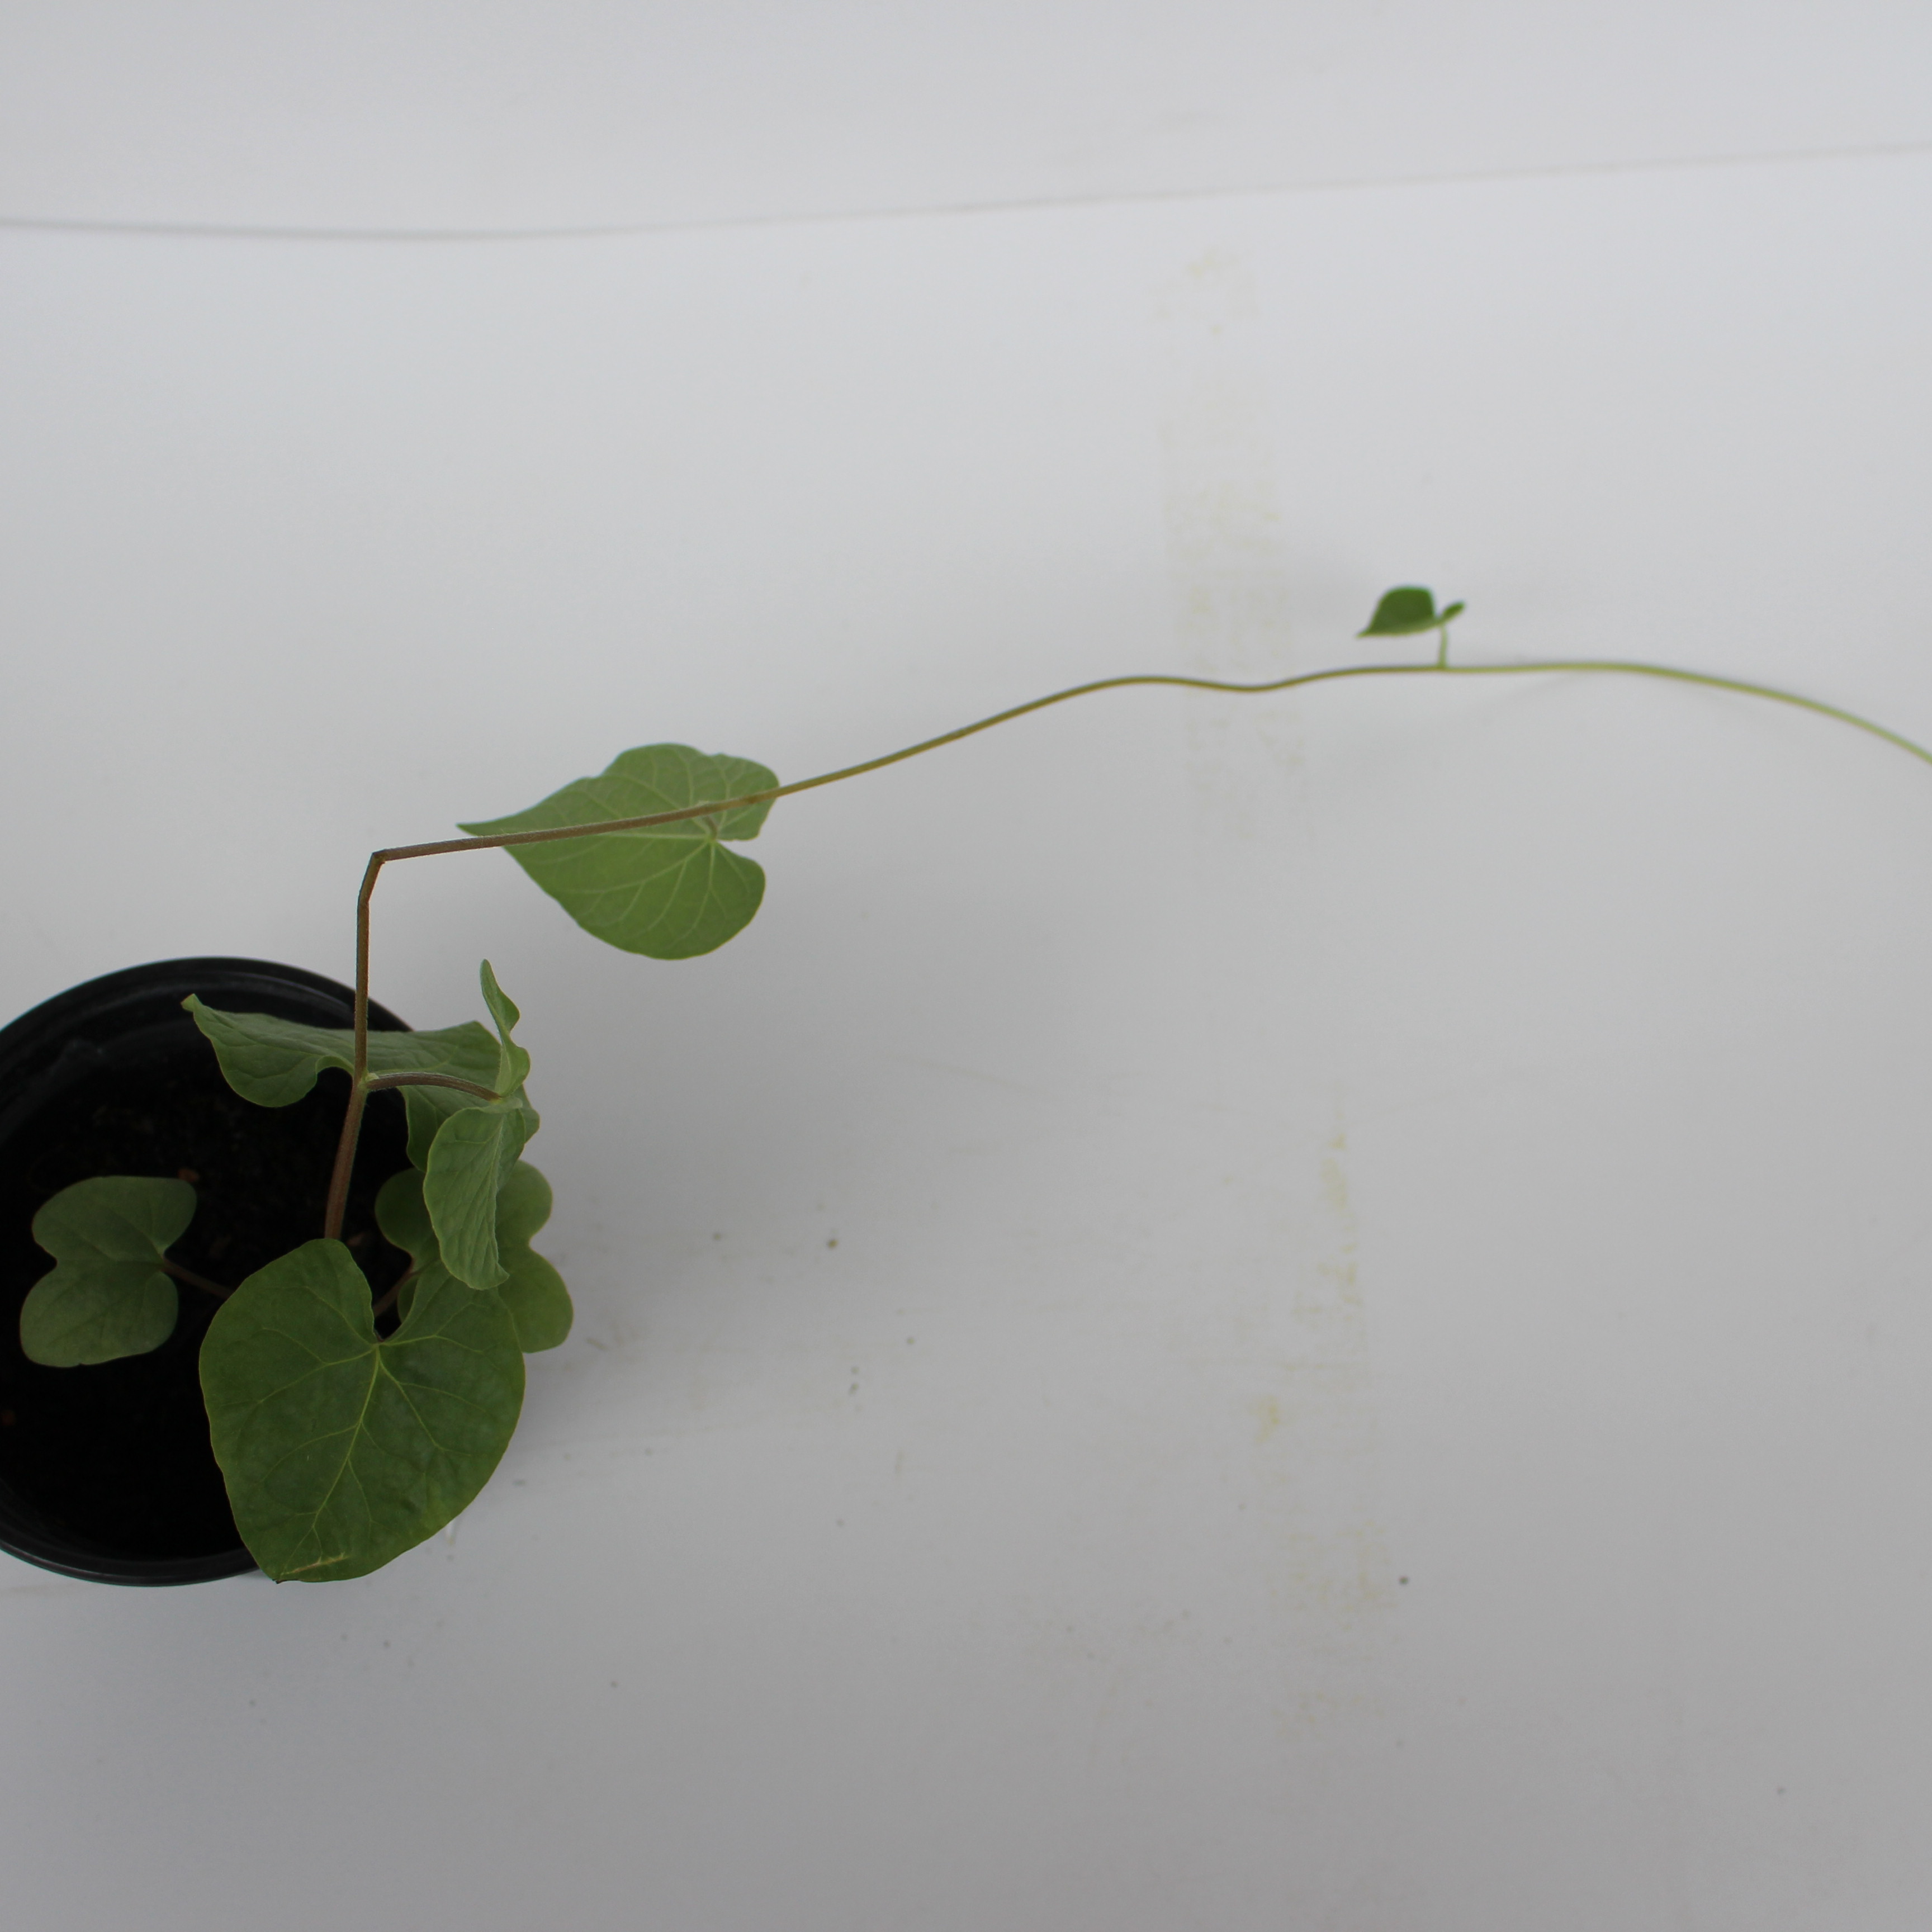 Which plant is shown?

Convolvulus arvensis
